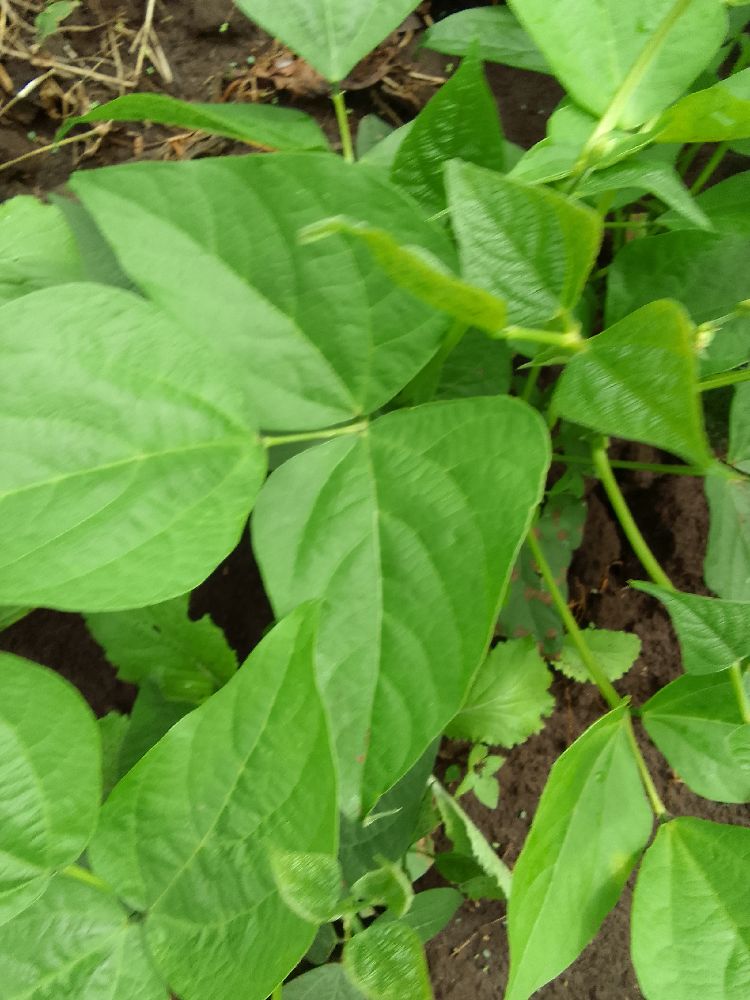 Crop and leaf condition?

common bean, healthy
